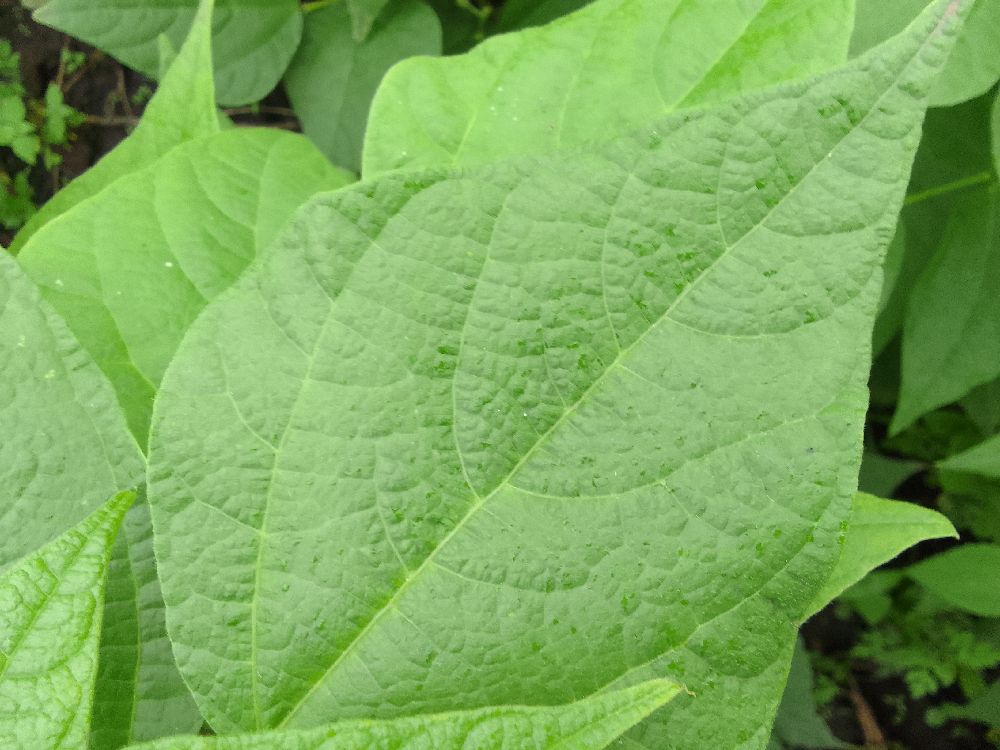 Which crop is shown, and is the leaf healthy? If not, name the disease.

common bean, healthy
